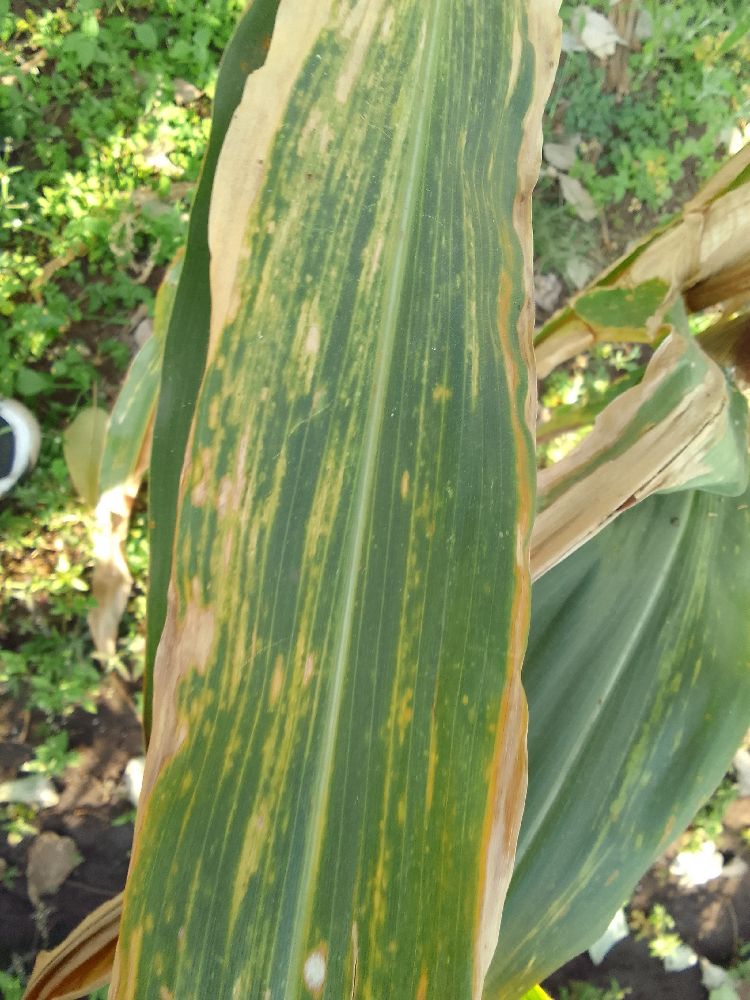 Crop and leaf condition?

maize, maize lethal necrosis
